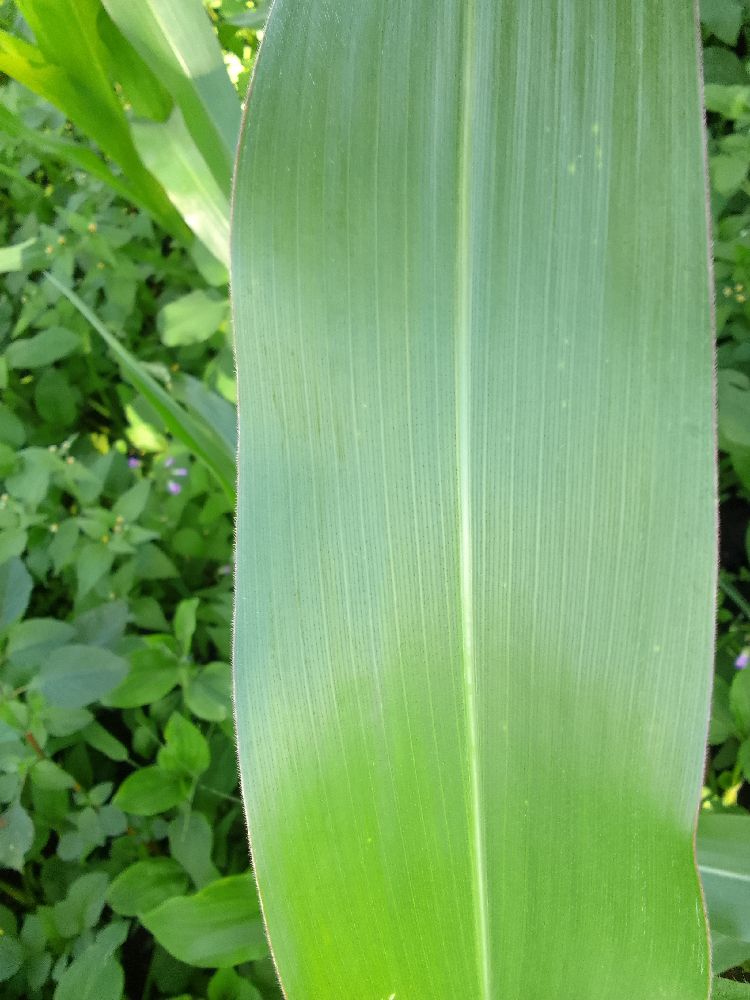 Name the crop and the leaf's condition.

maize, healthy
